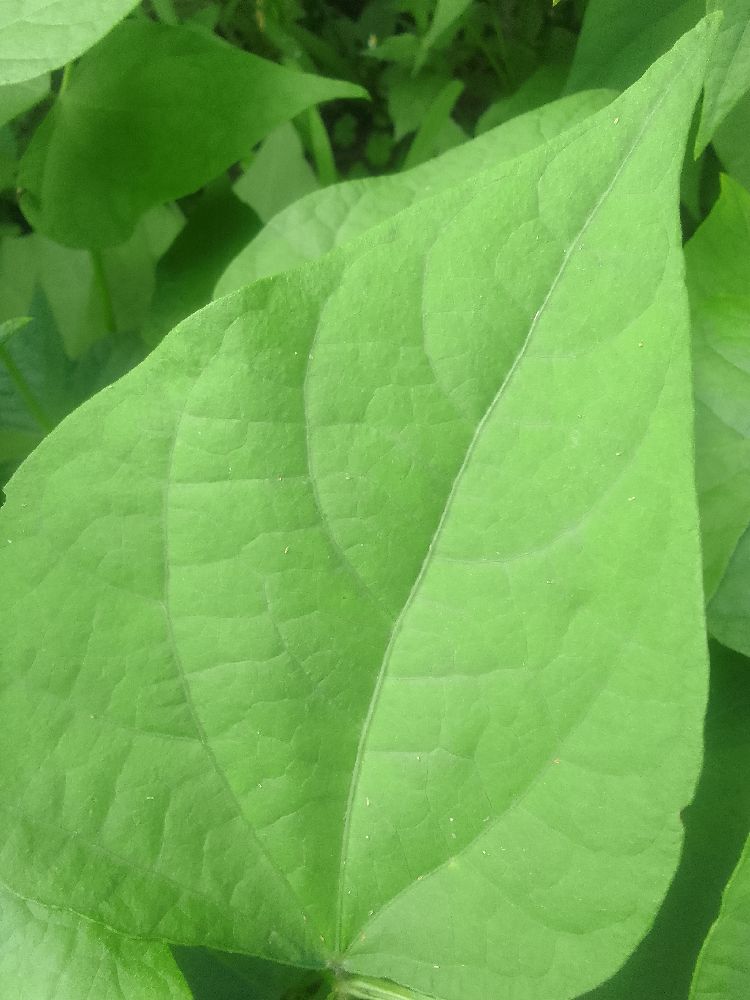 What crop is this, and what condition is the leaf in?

common bean, healthy
